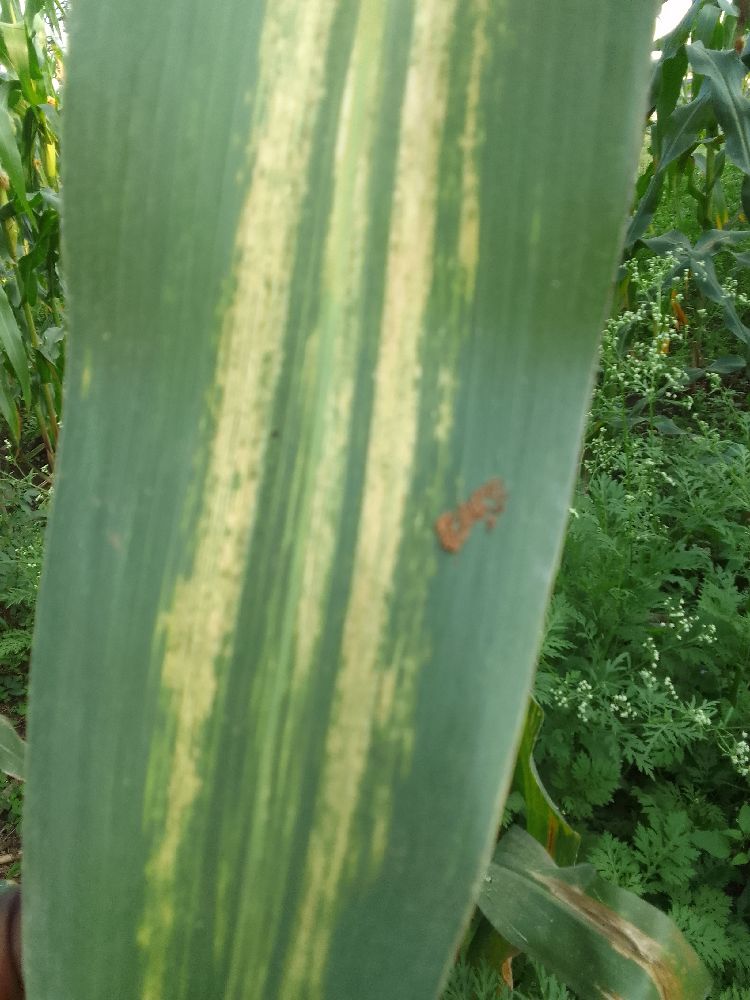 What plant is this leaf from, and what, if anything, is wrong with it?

maize, maize lethal necrosis
